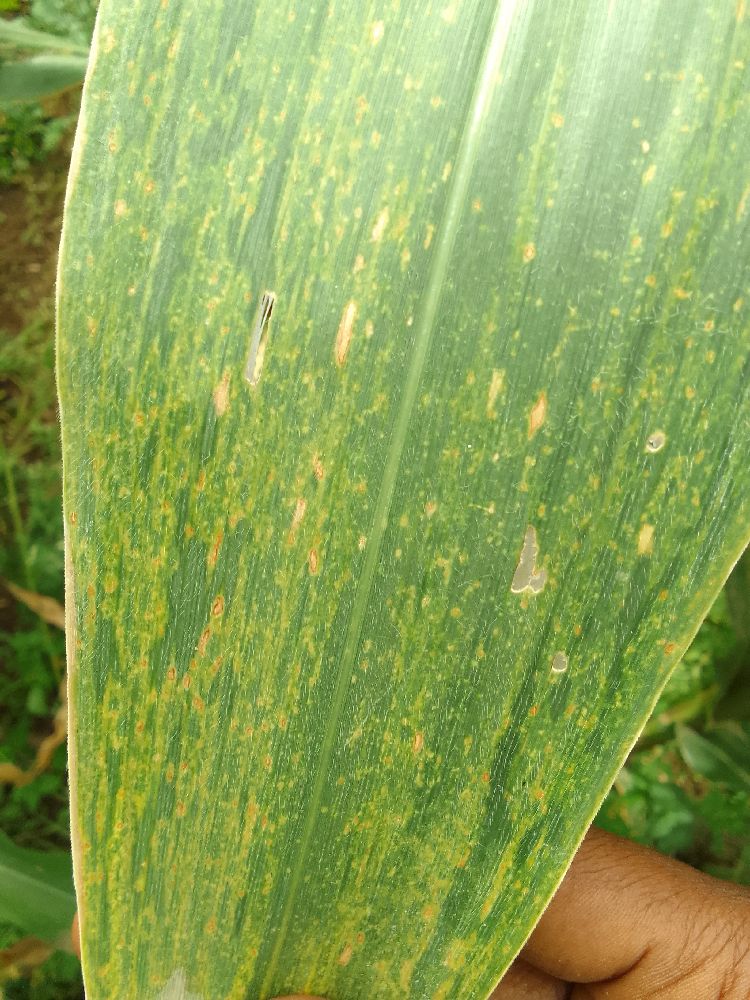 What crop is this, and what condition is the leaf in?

maize, maize lethal necrosis
